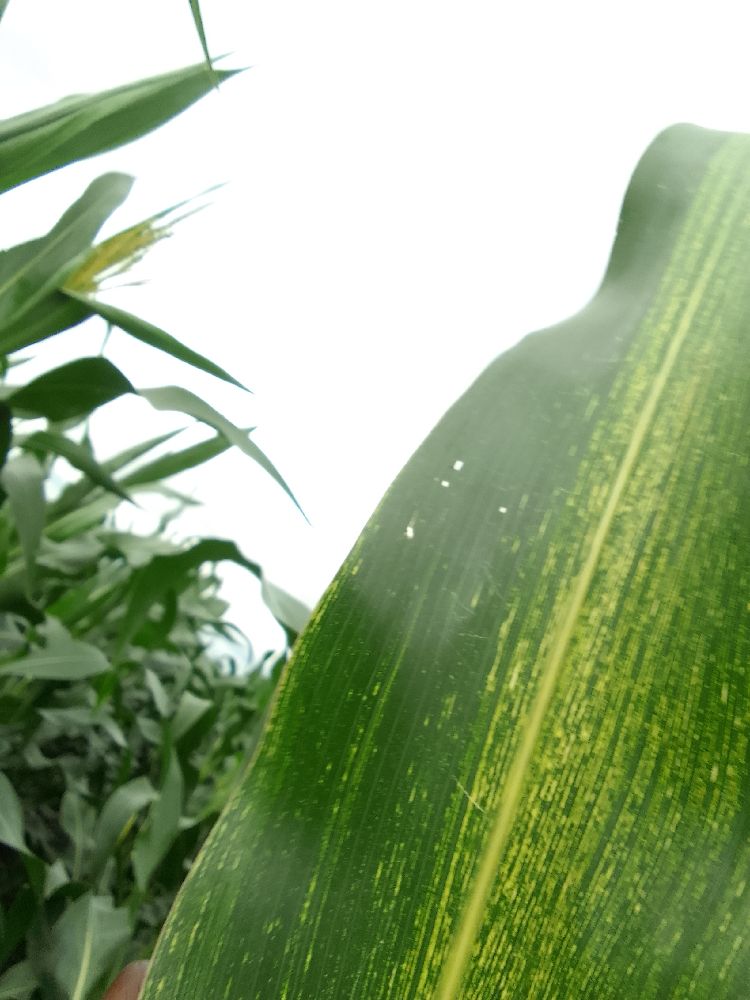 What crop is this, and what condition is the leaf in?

maize, maize streak virus
